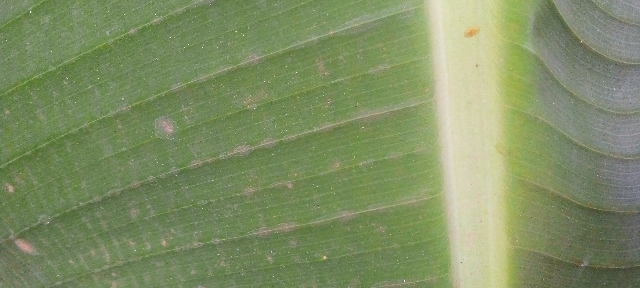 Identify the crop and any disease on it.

banana, healthy
